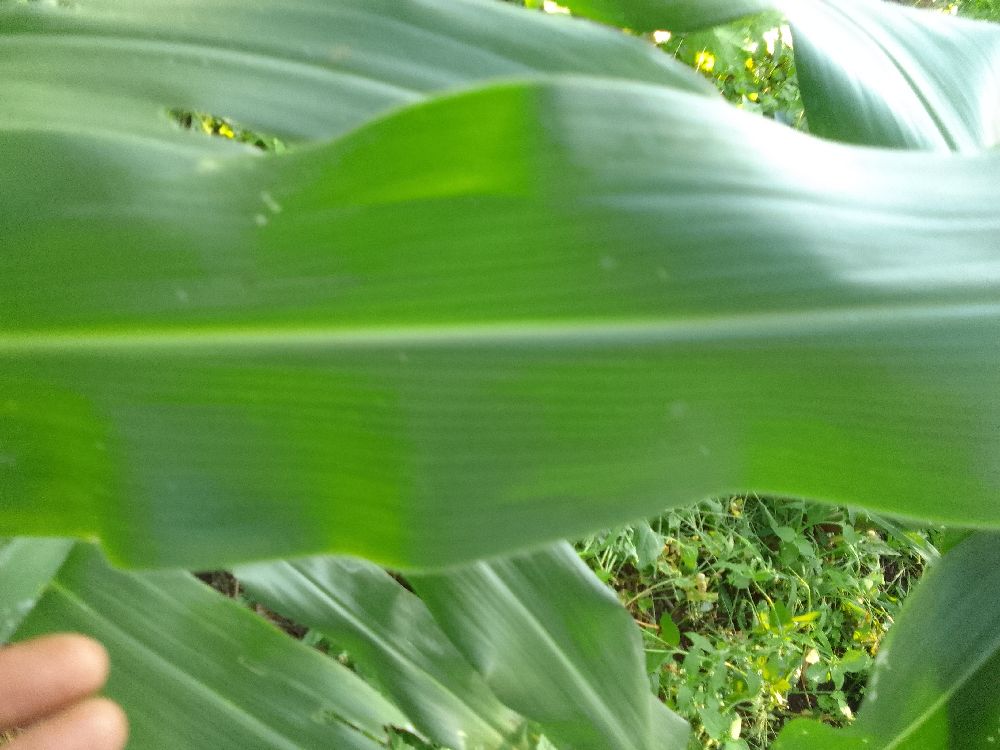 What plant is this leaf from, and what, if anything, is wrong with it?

maize, healthy
